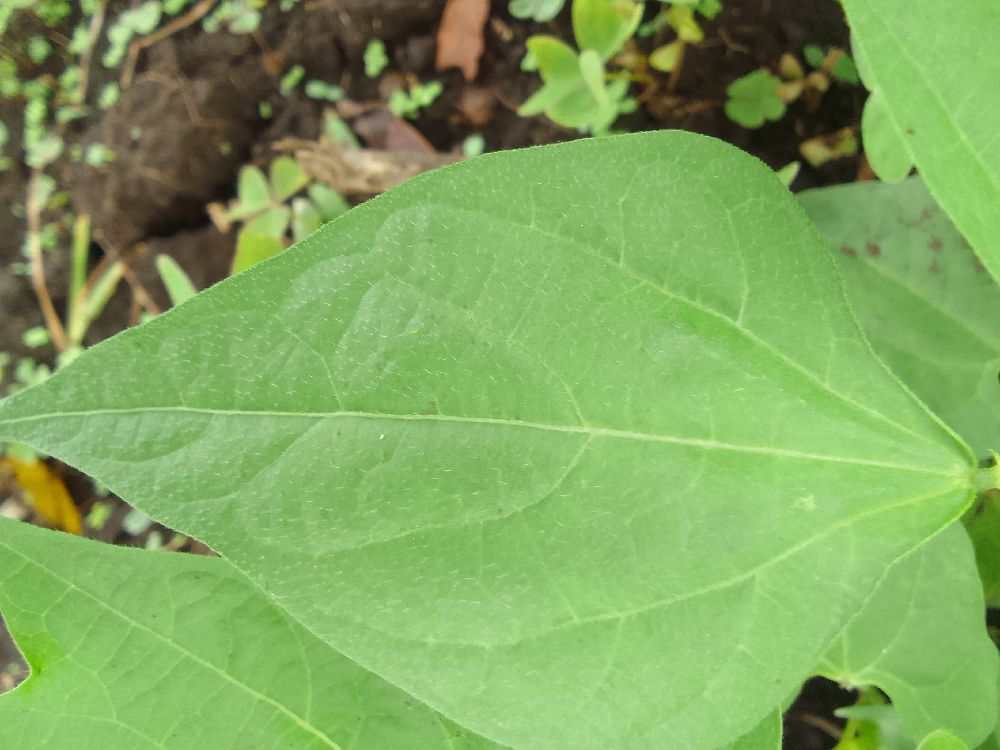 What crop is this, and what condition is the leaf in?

common bean, healthy
